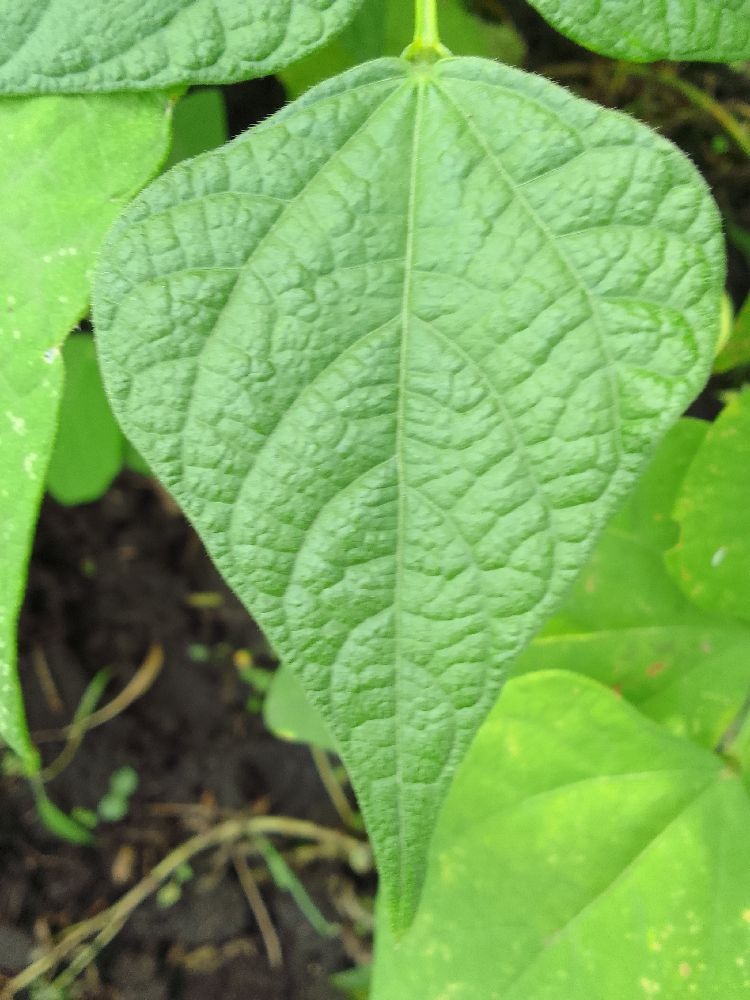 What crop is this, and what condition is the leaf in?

common bean, healthy
